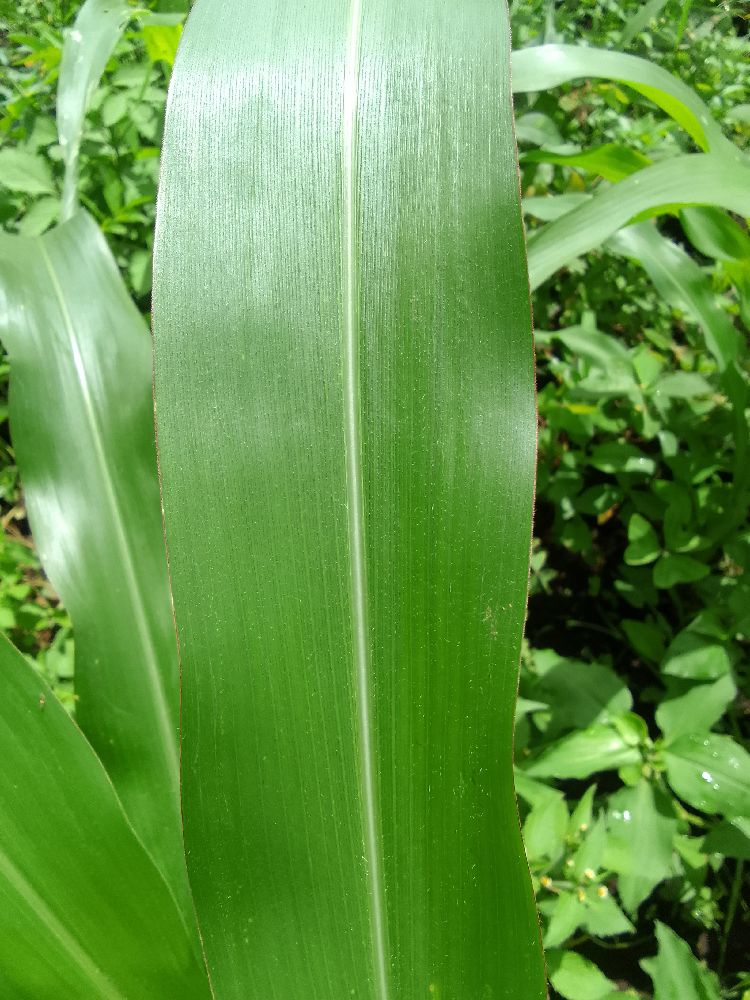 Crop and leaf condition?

maize, healthy
